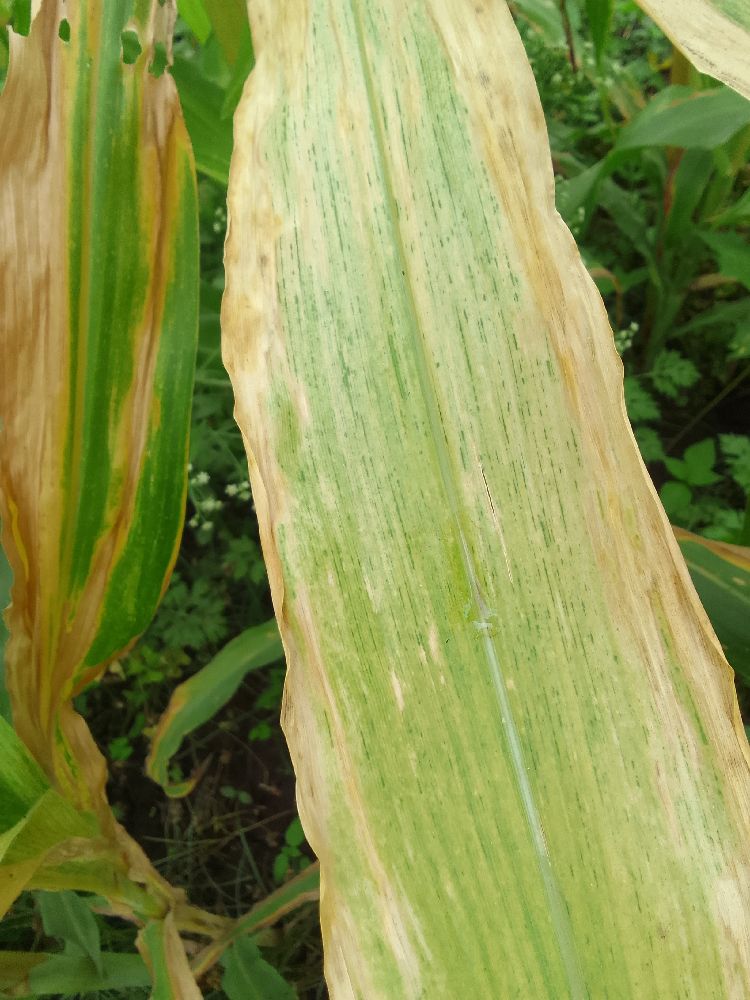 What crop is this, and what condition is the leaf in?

maize, maize lethal necrosis
